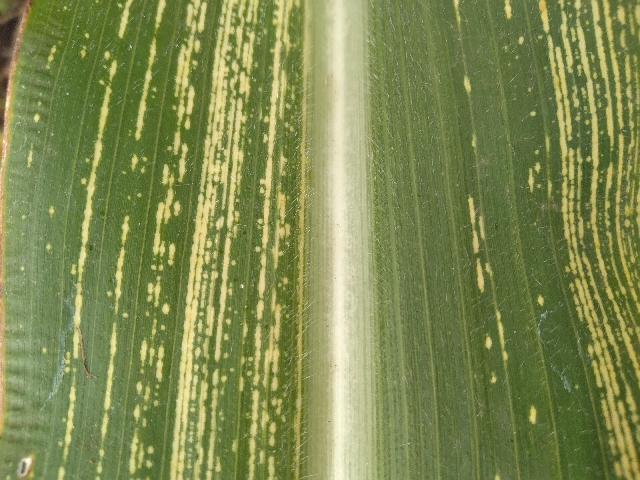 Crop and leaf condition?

maize, maize streak virus
